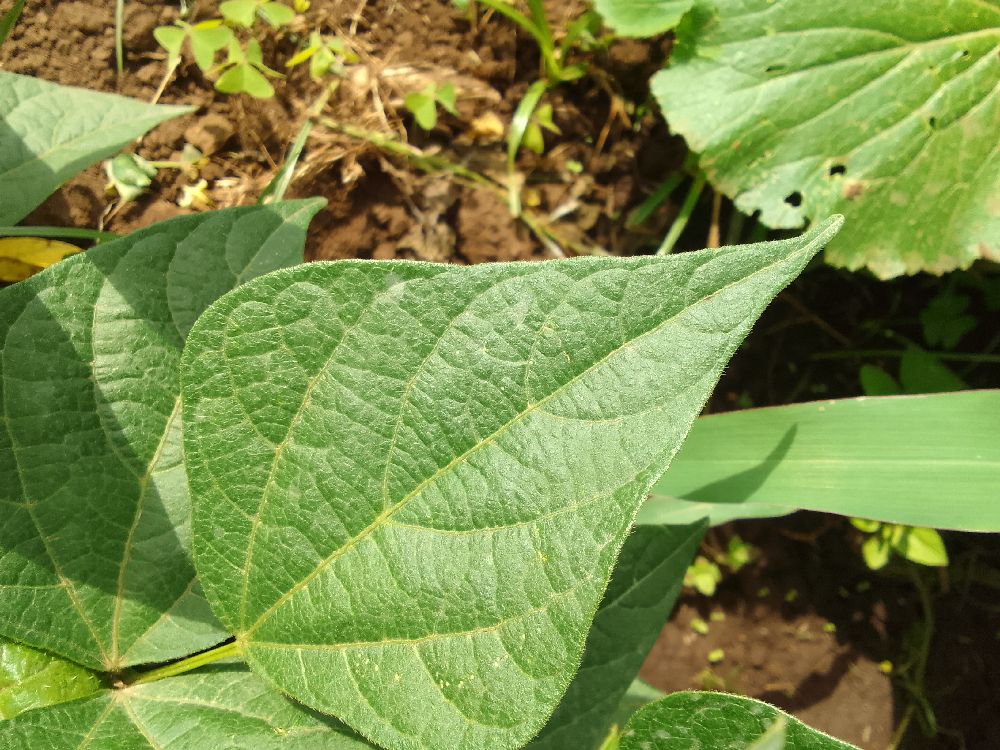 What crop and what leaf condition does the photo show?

common bean, healthy
